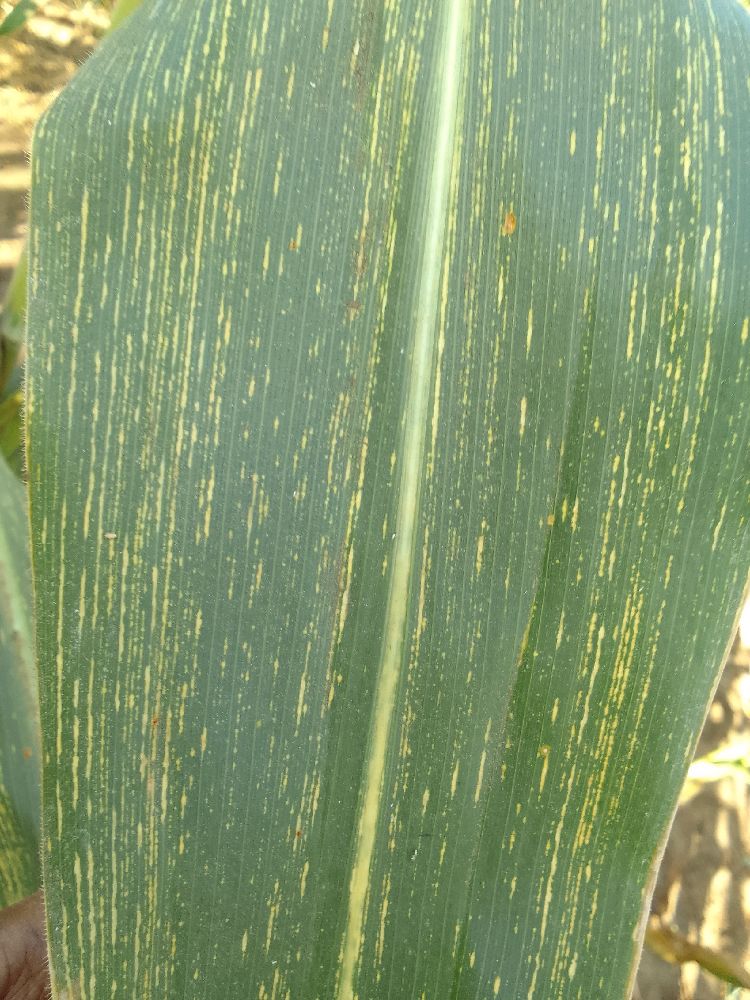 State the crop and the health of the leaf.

maize, maize streak virus
